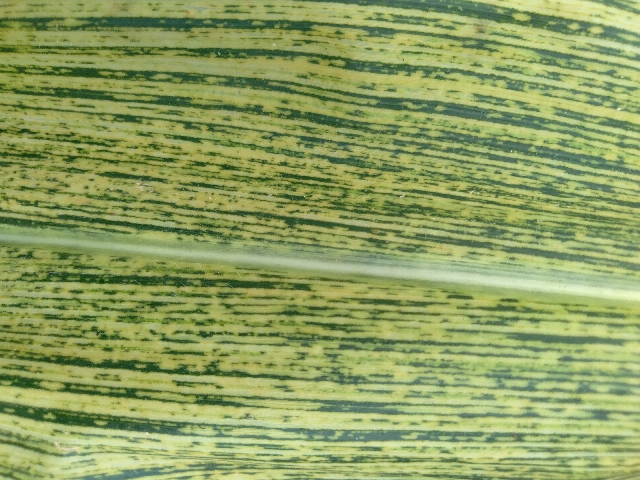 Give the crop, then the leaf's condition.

maize, maize streak virus
